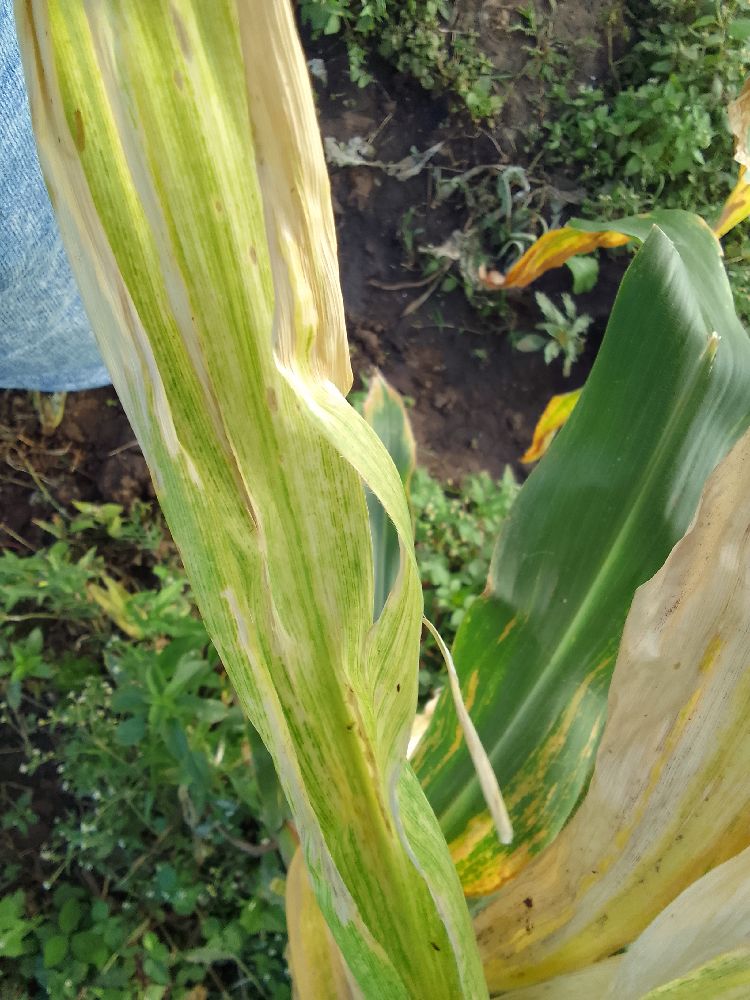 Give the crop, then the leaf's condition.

maize, maize lethal necrosis
